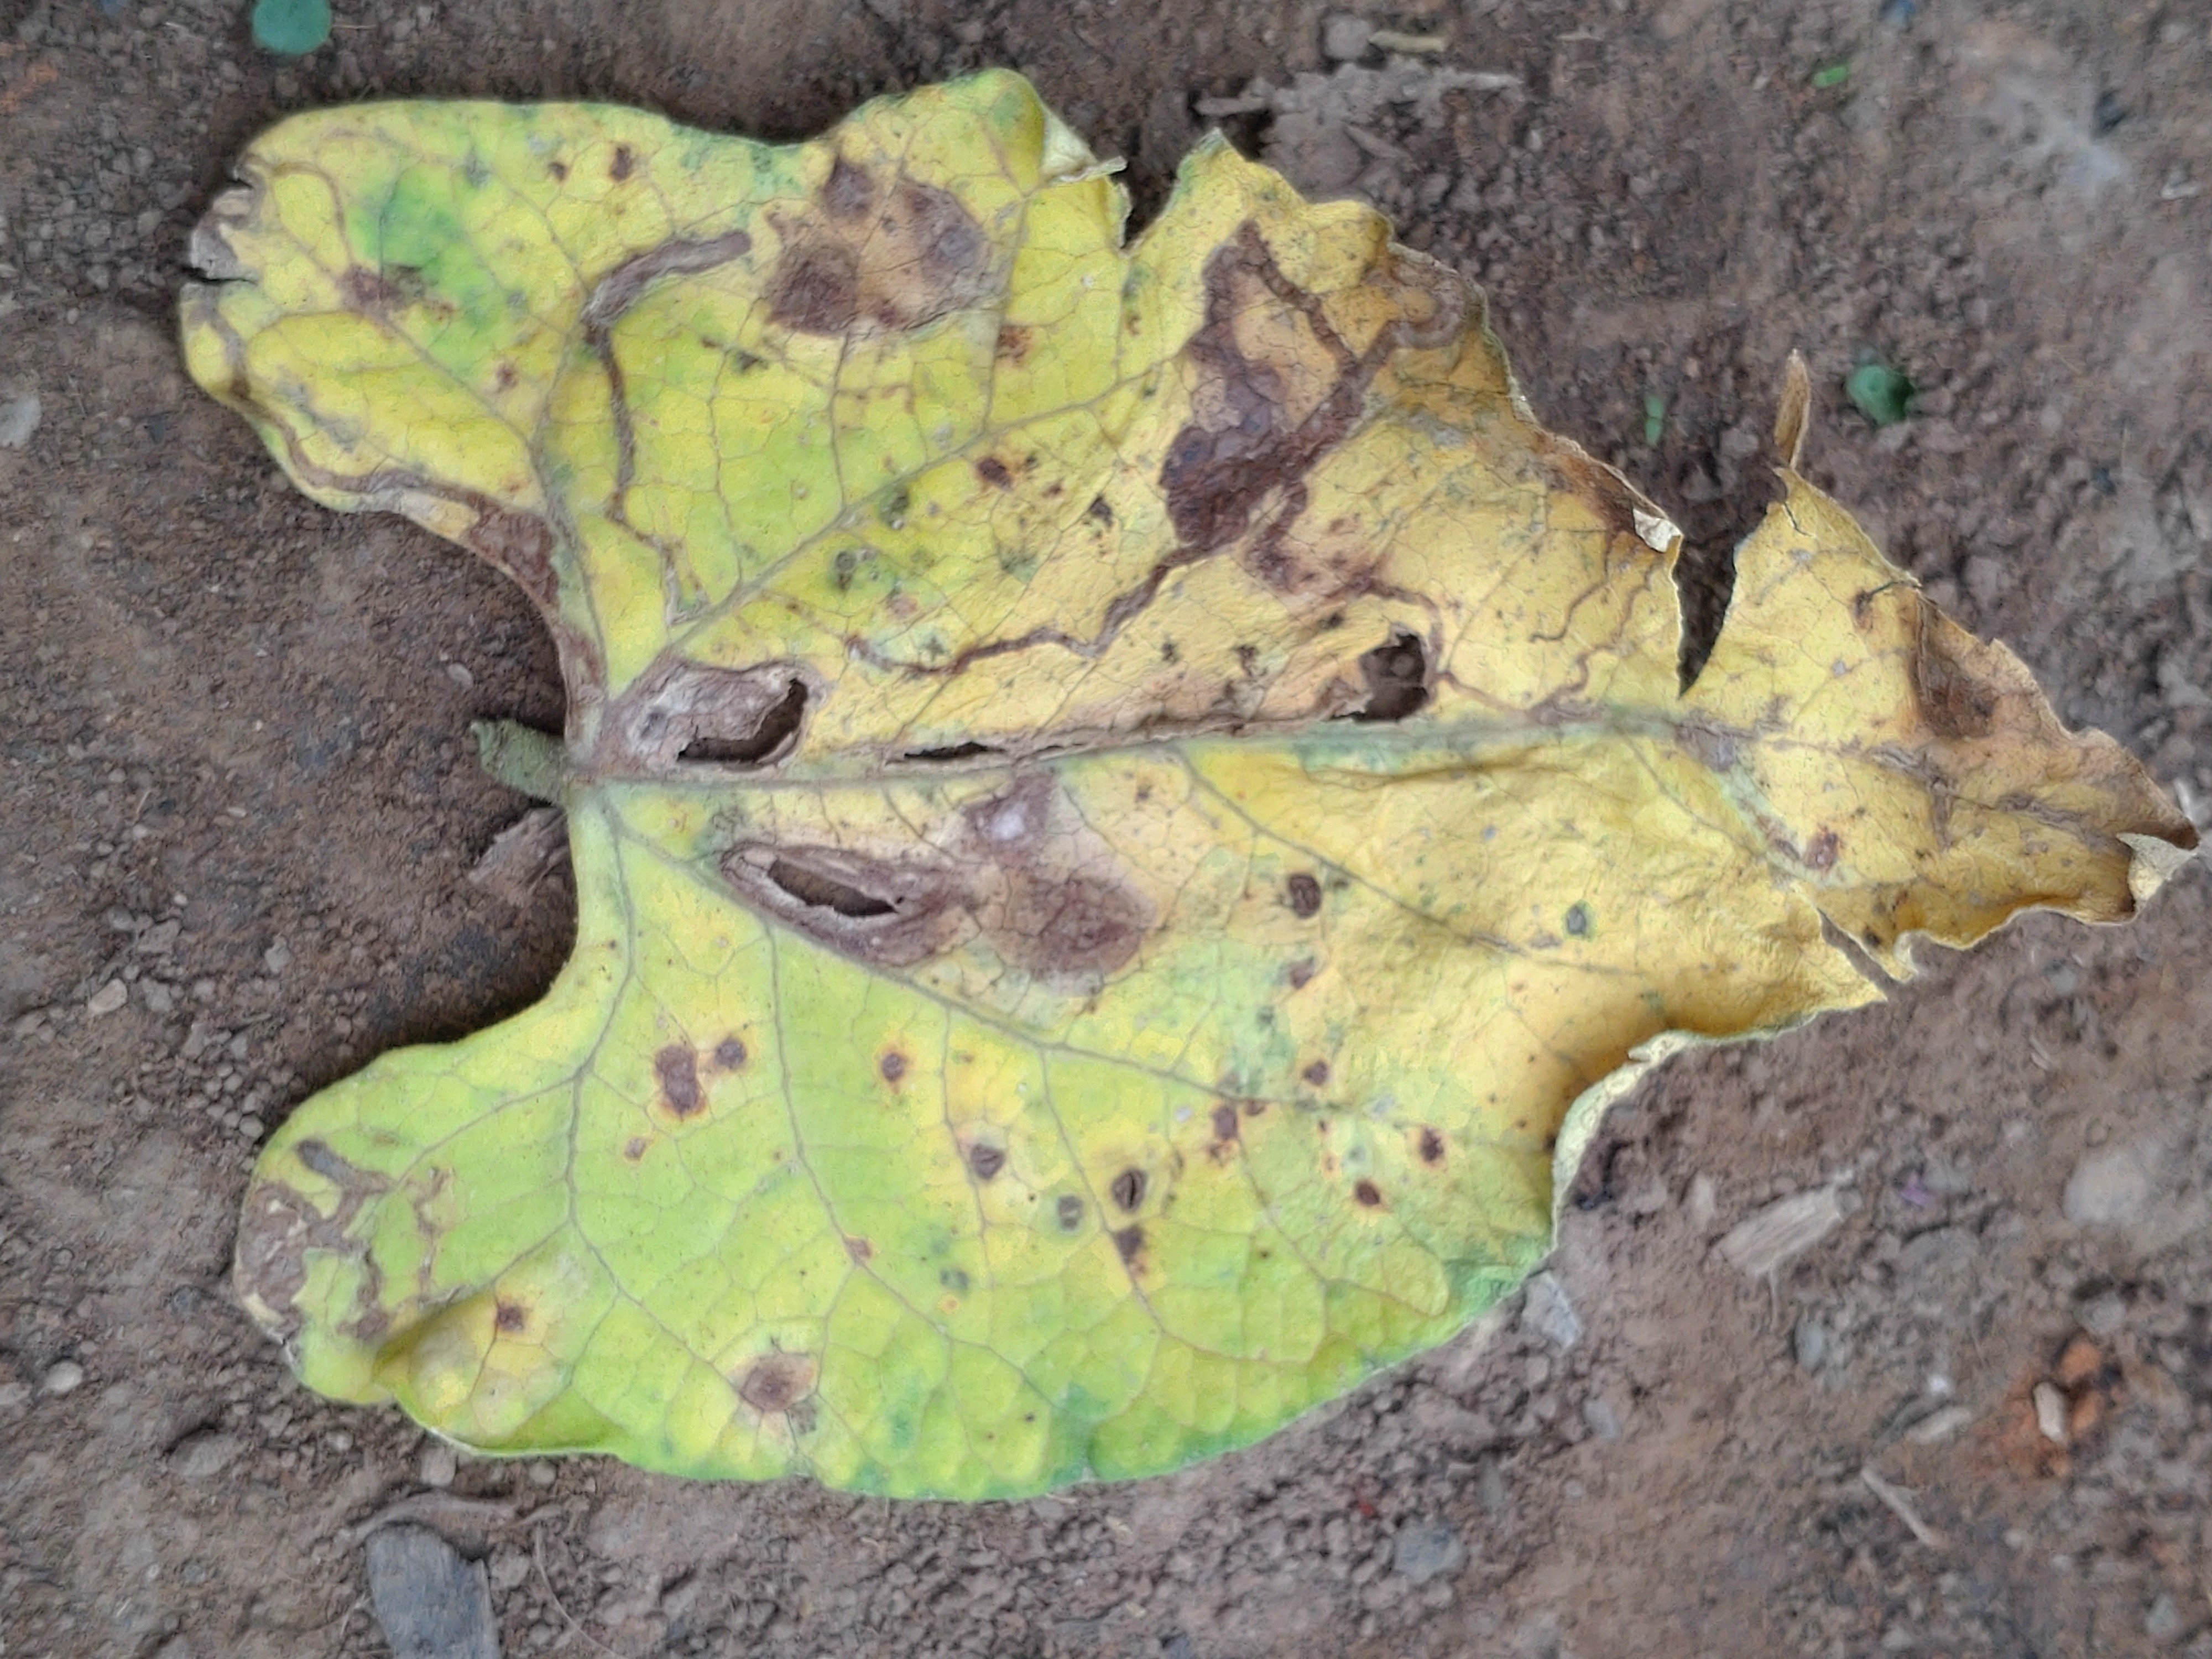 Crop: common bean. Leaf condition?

anthracnose
